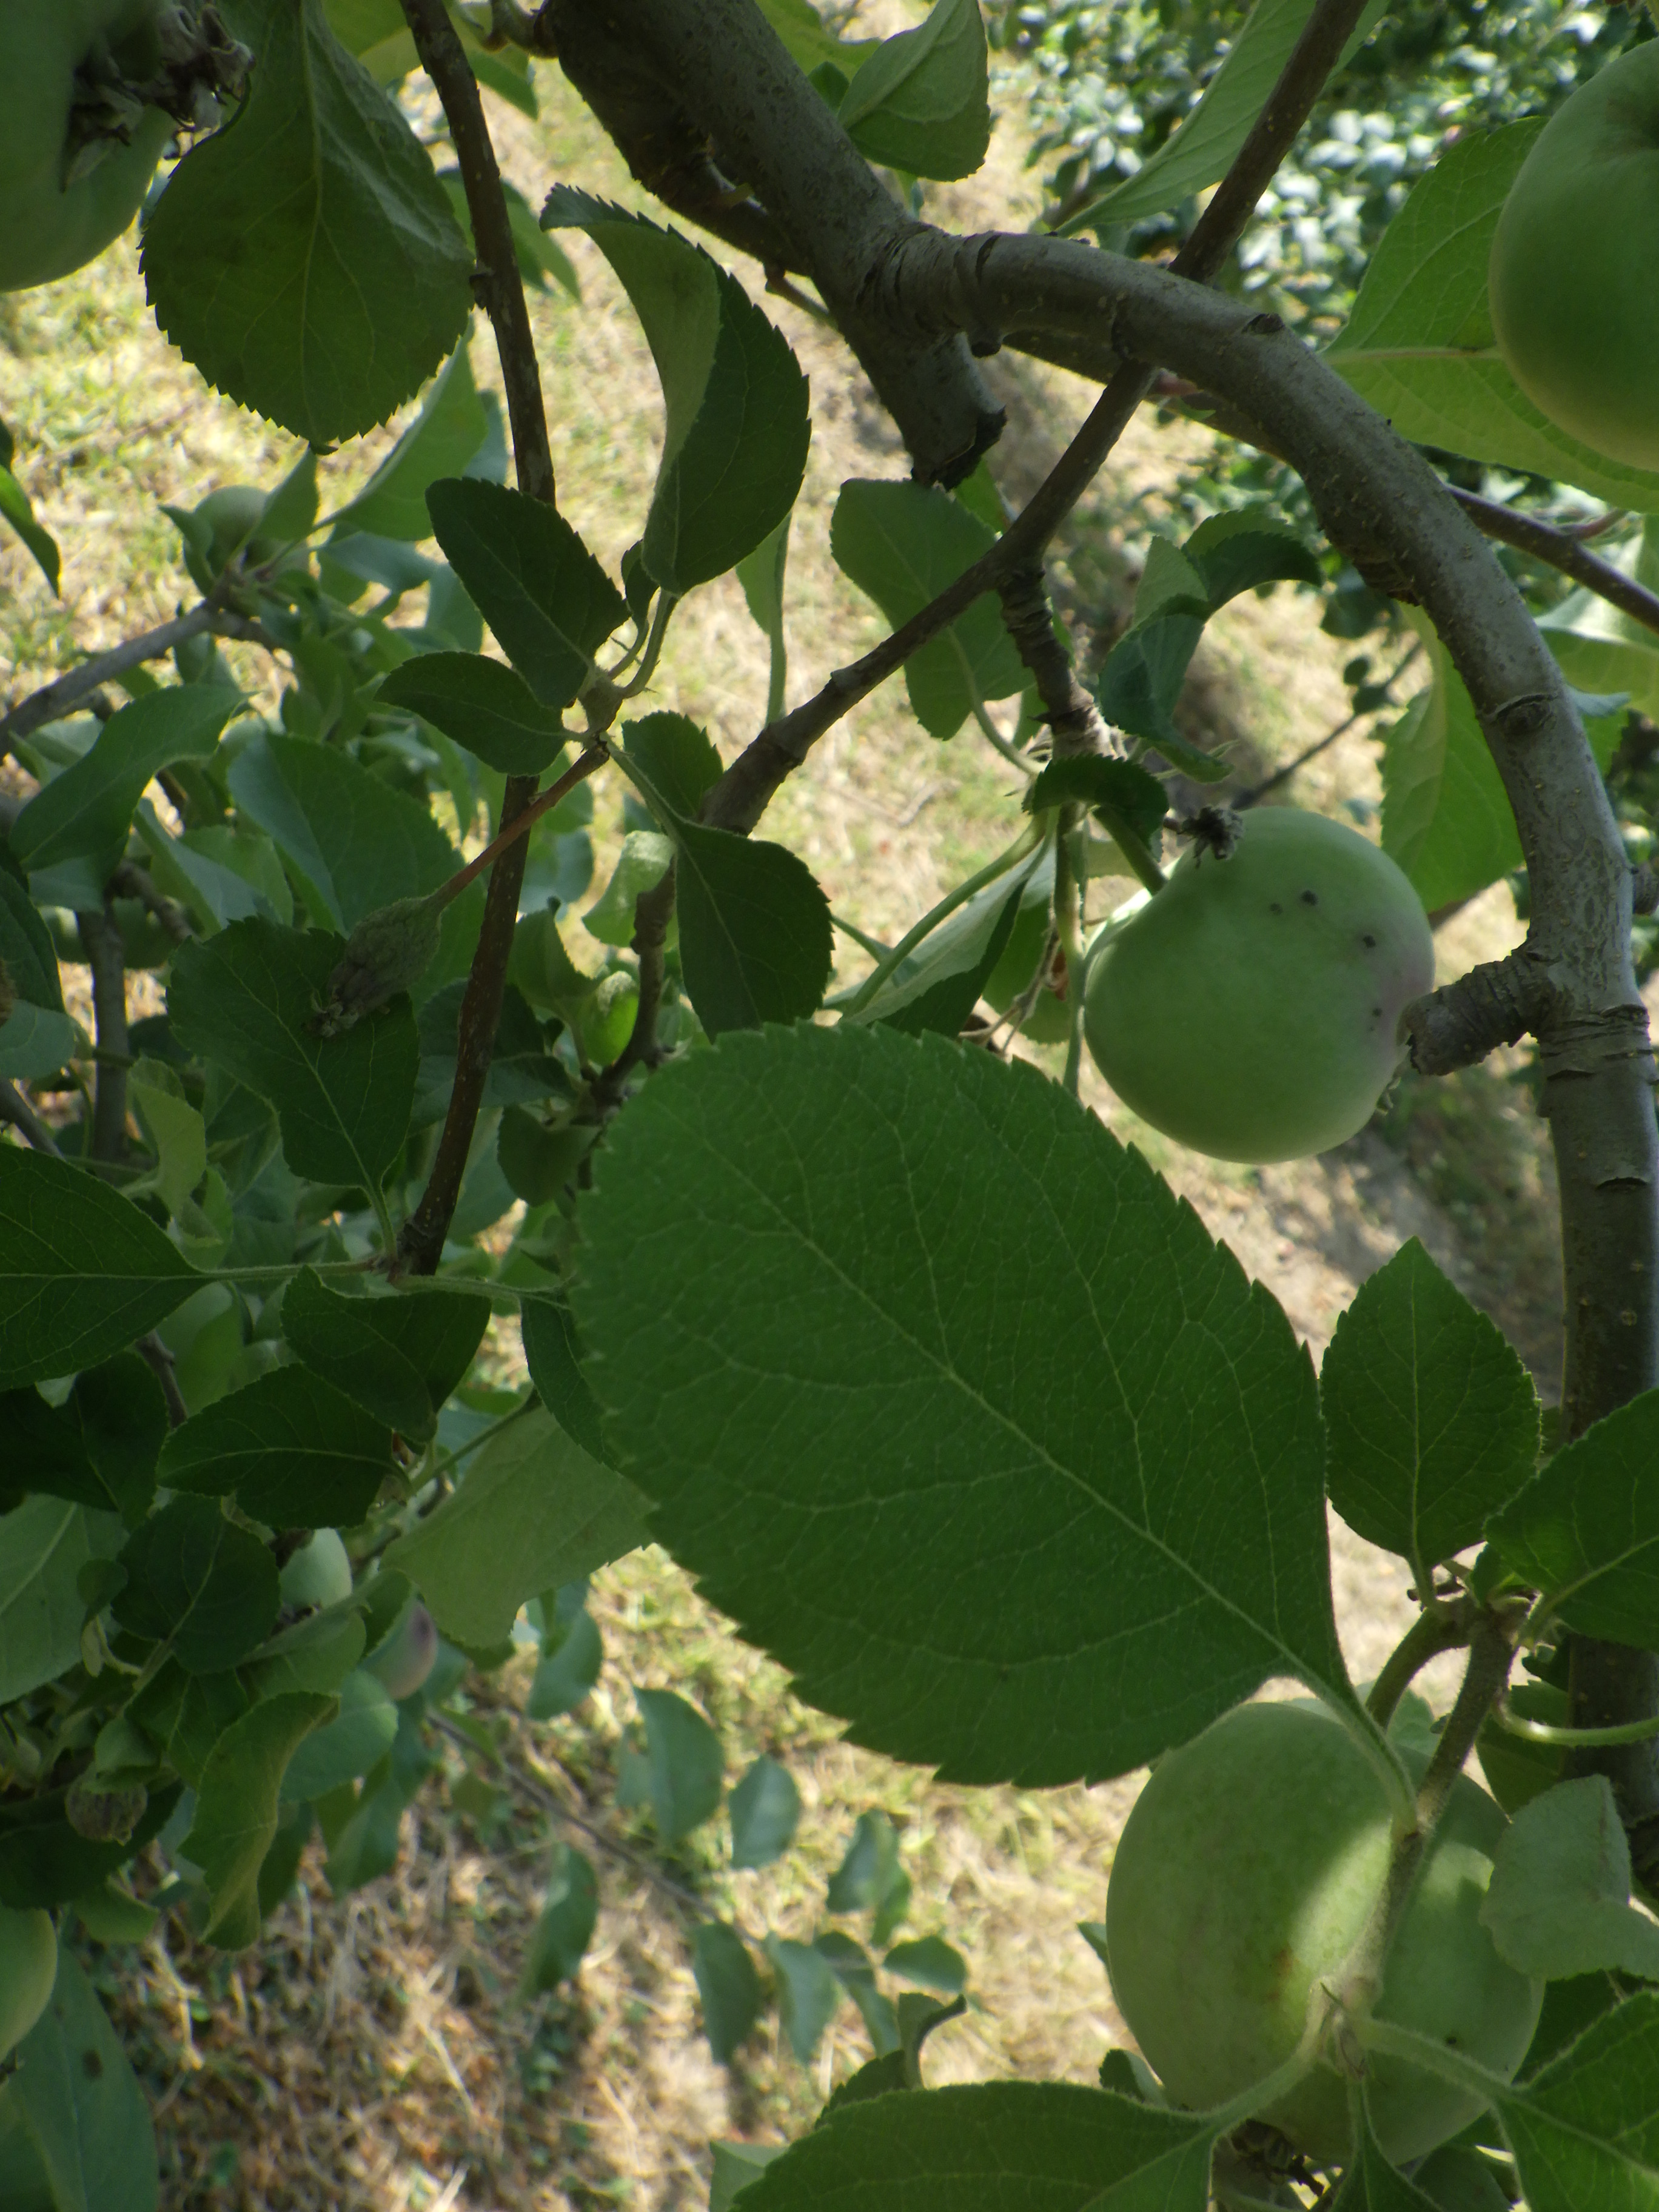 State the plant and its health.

apple, scab
